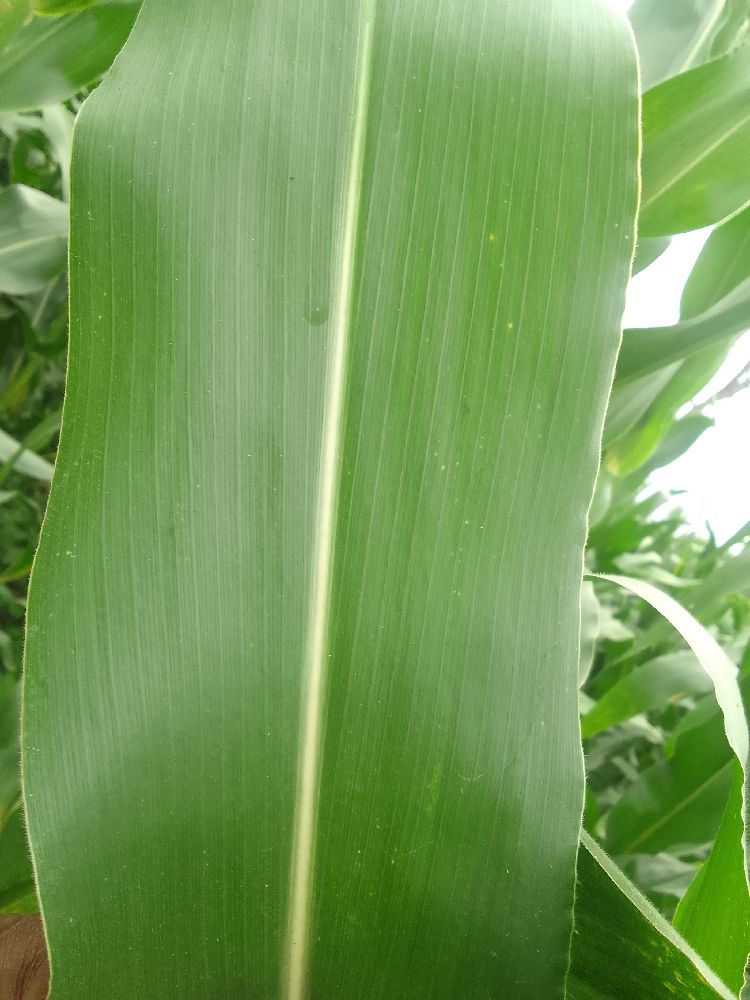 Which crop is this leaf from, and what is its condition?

maize, healthy
